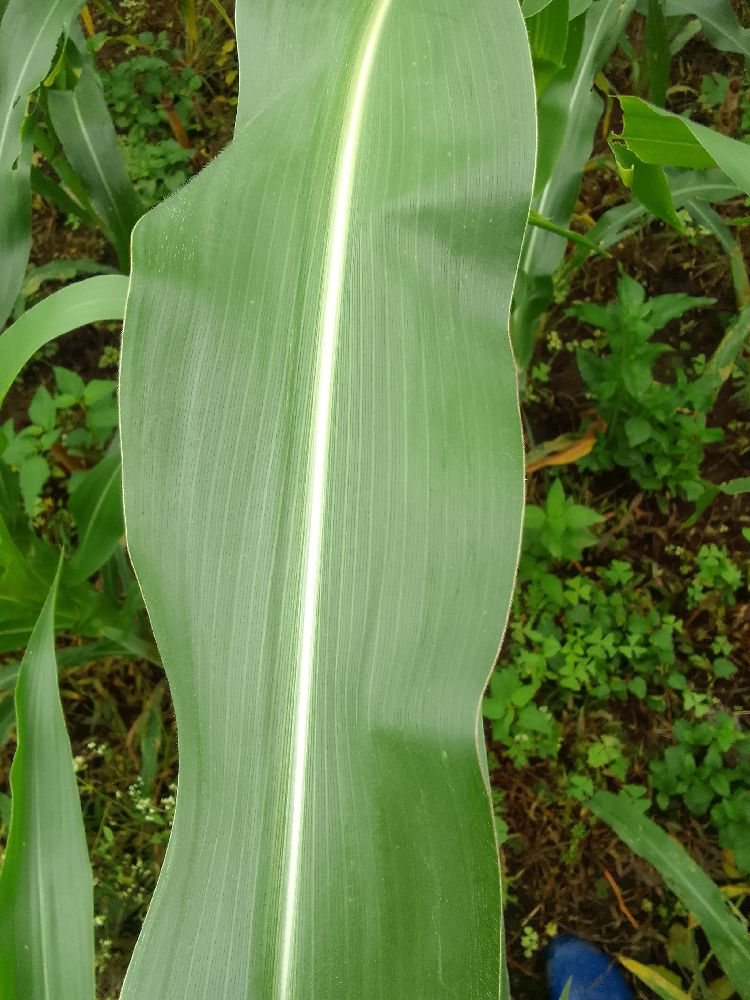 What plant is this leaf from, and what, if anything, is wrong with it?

maize, healthy
